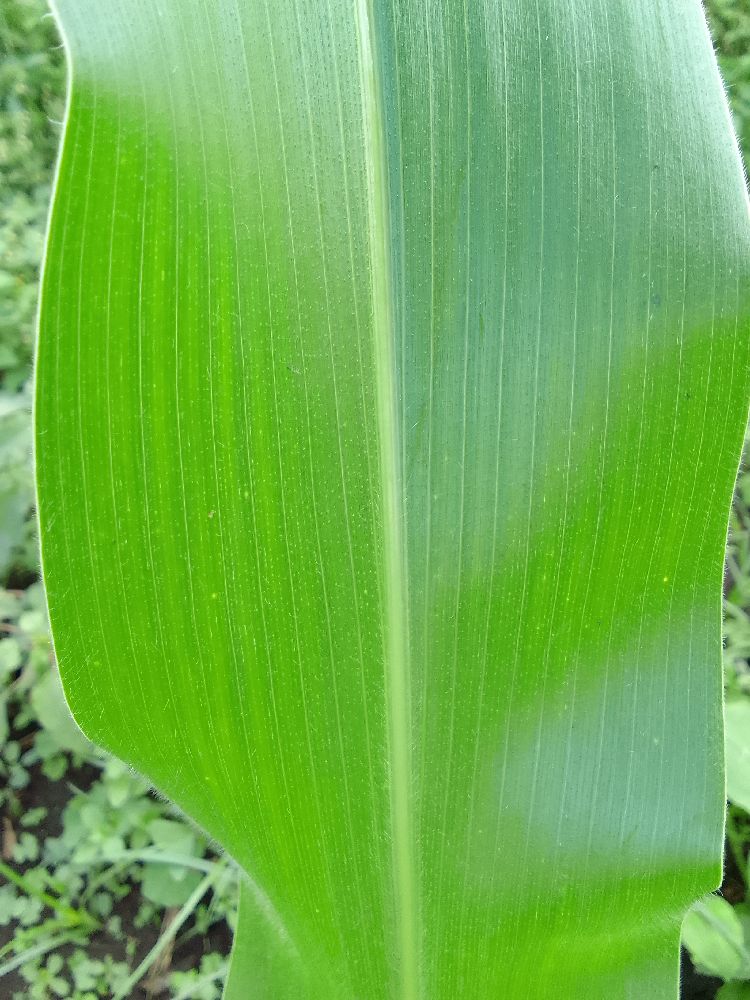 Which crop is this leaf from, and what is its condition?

maize, healthy
